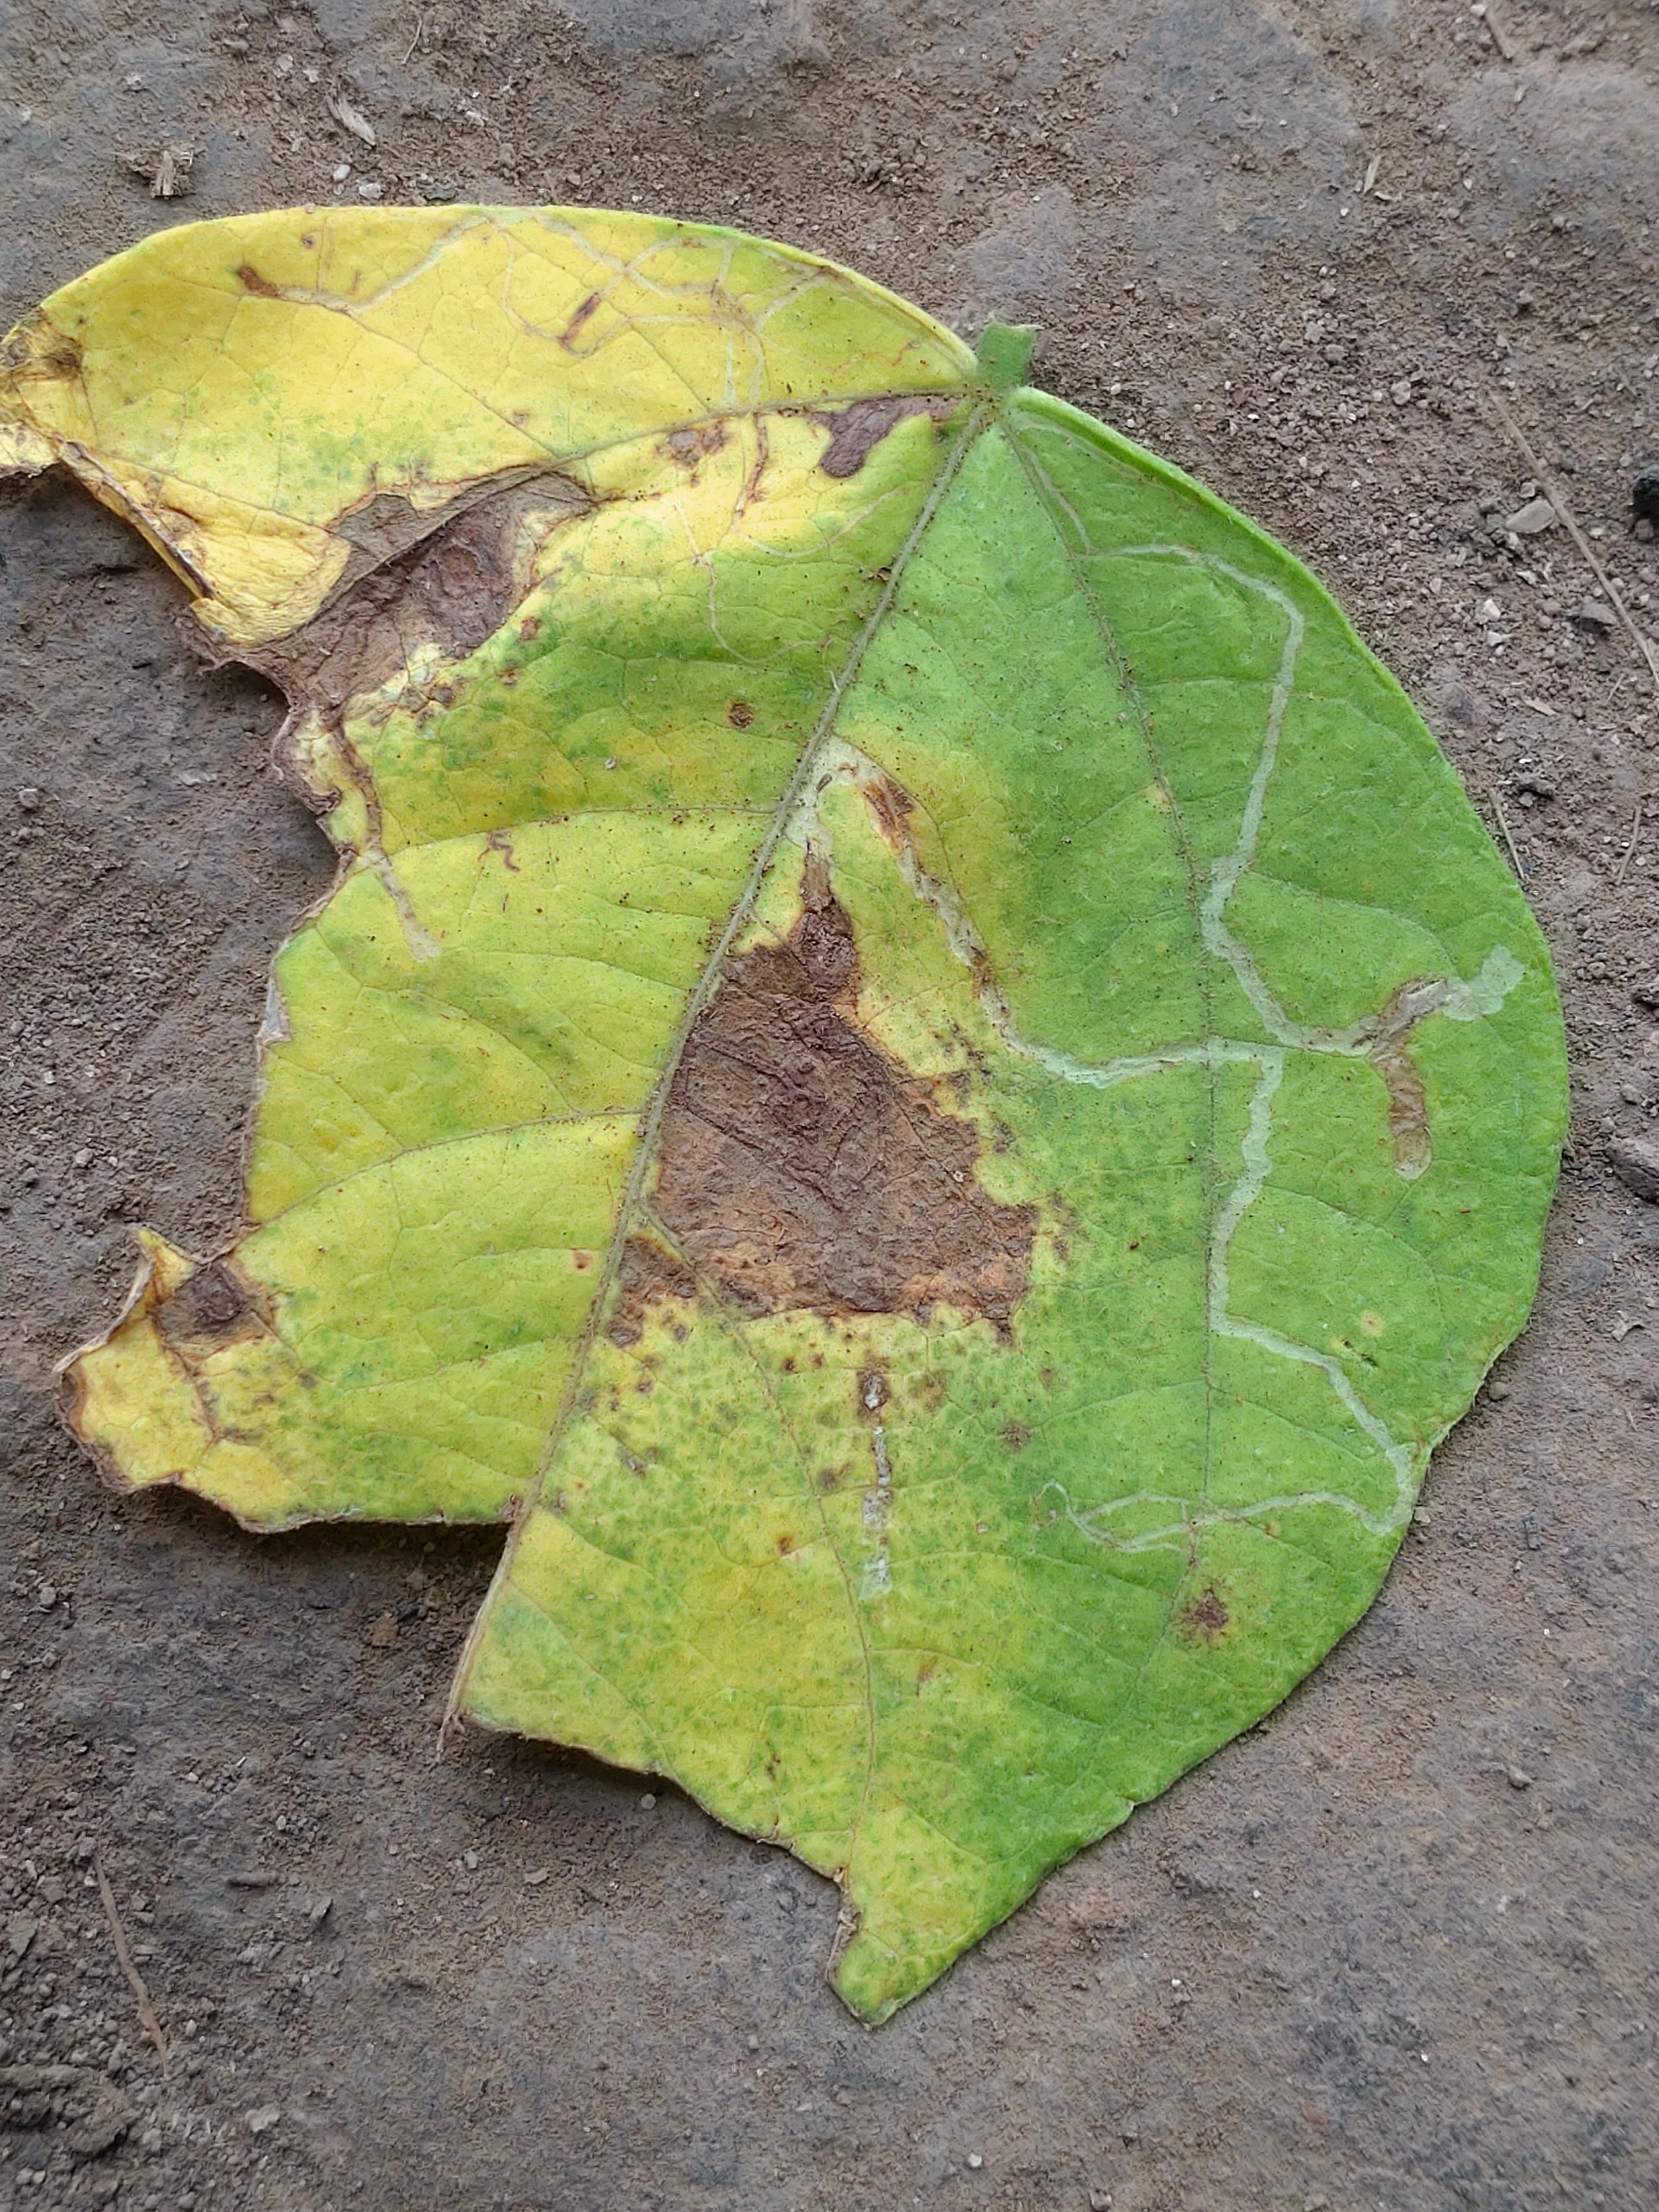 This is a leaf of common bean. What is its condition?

anthracnose
